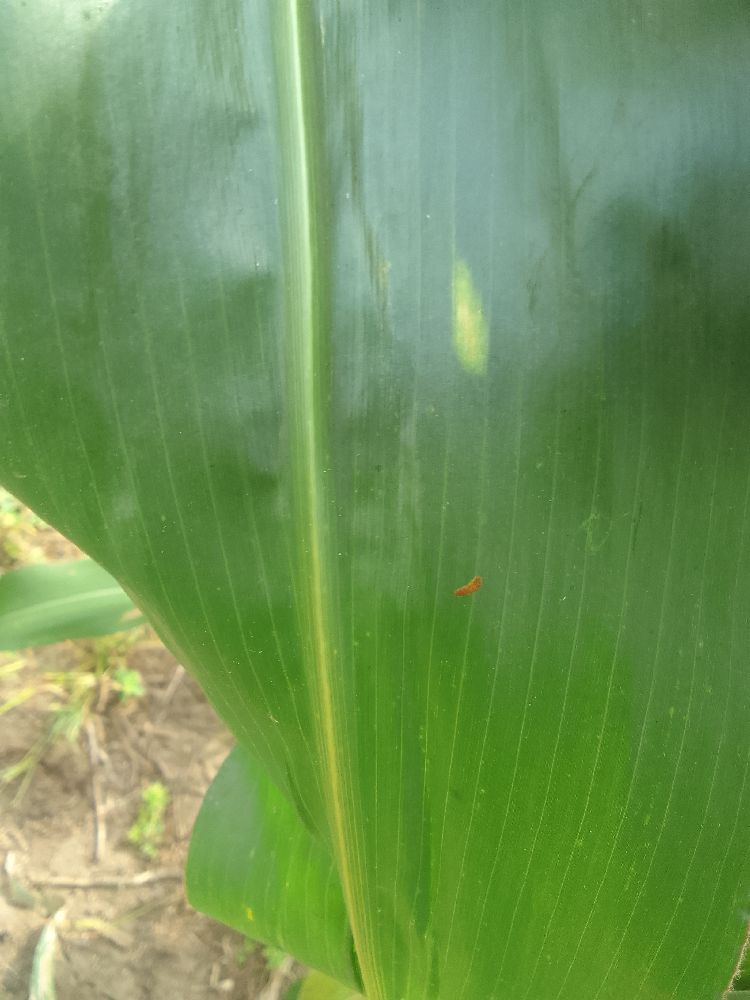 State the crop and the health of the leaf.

maize, healthy
